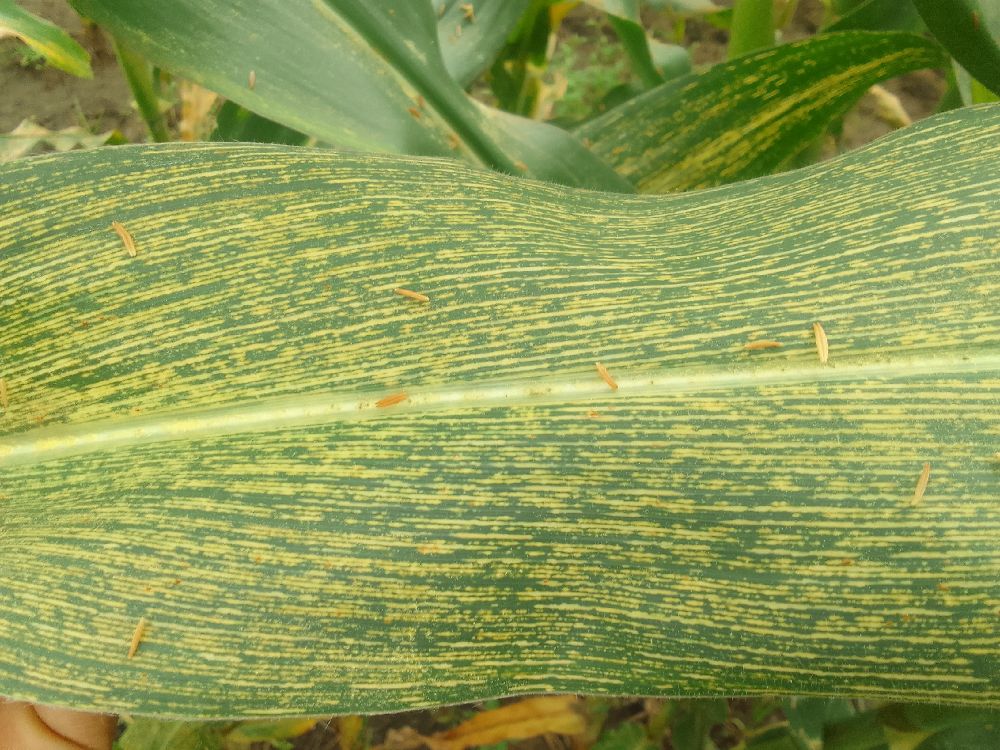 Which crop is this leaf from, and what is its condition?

maize, maize streak virus
